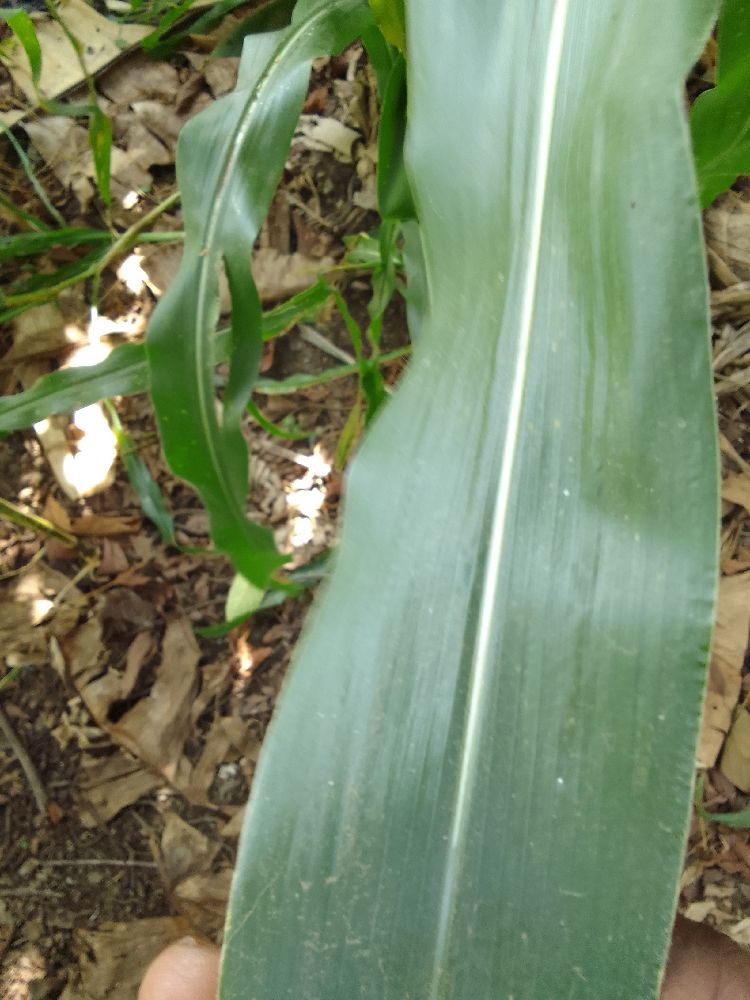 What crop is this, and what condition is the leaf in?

maize, healthy
